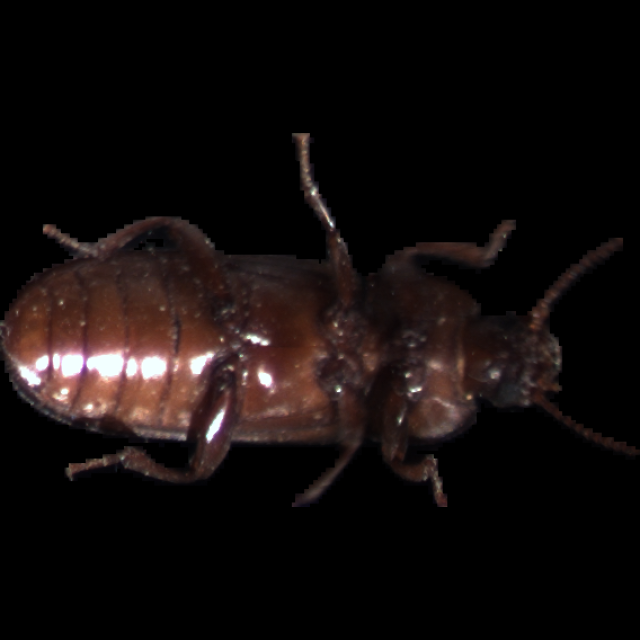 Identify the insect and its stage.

mealworm beetle
